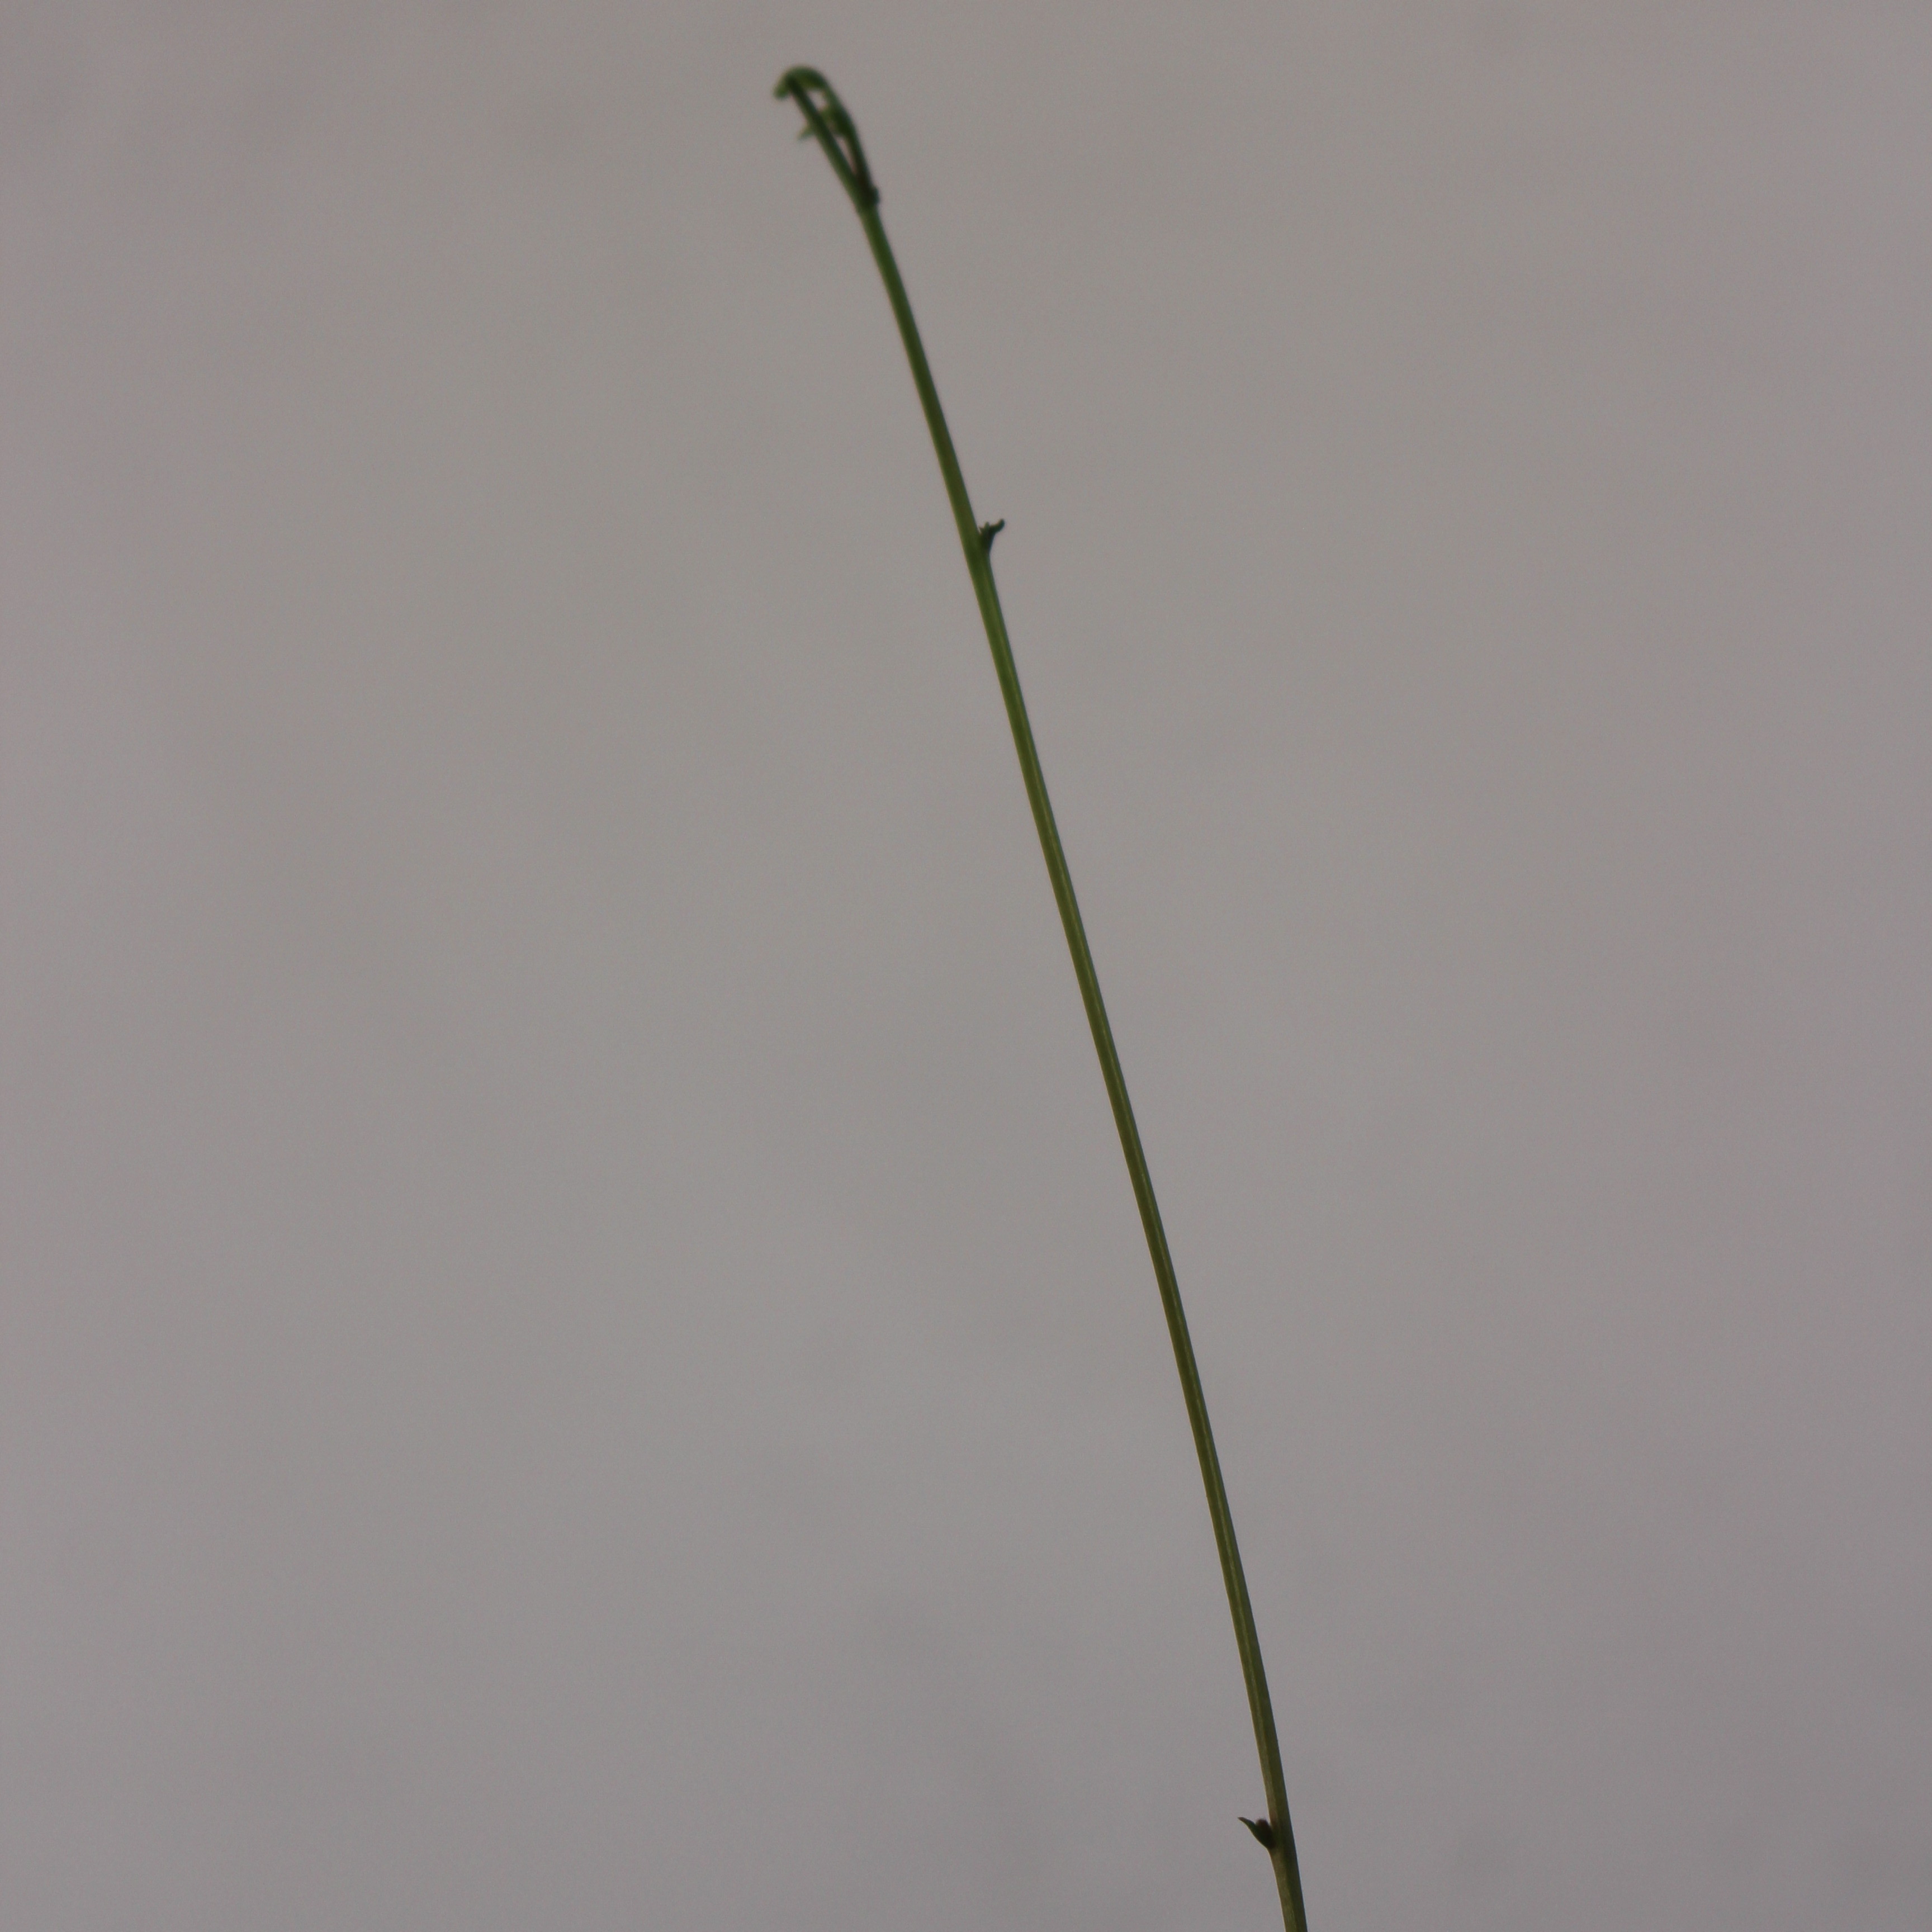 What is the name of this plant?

Vicia sativa
